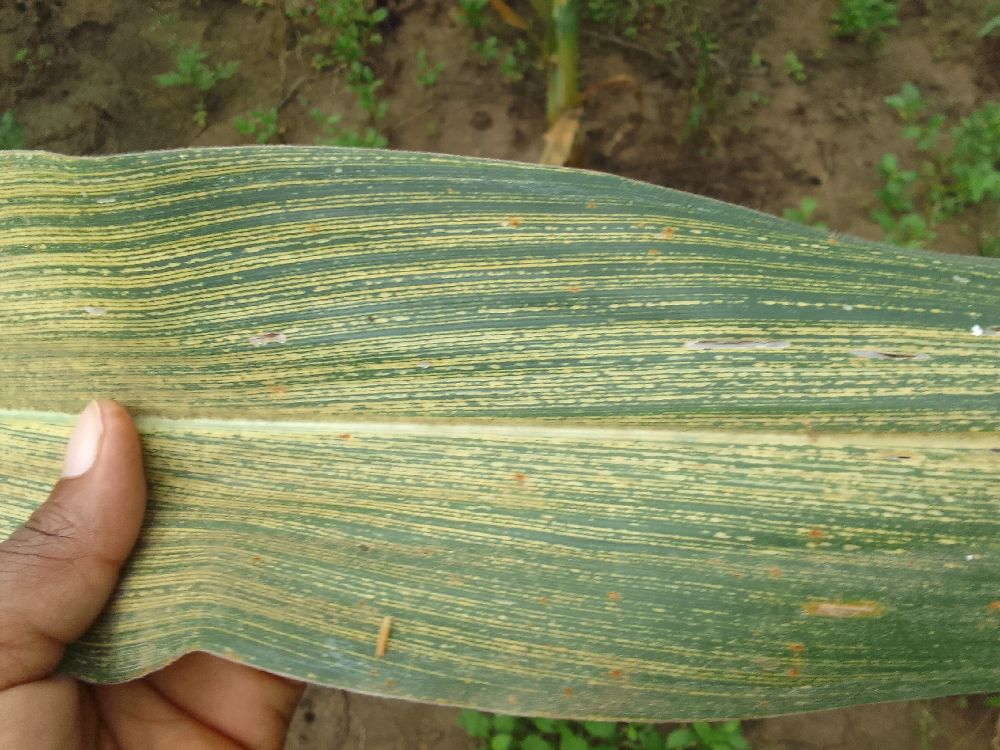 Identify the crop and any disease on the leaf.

maize, maize streak virus
